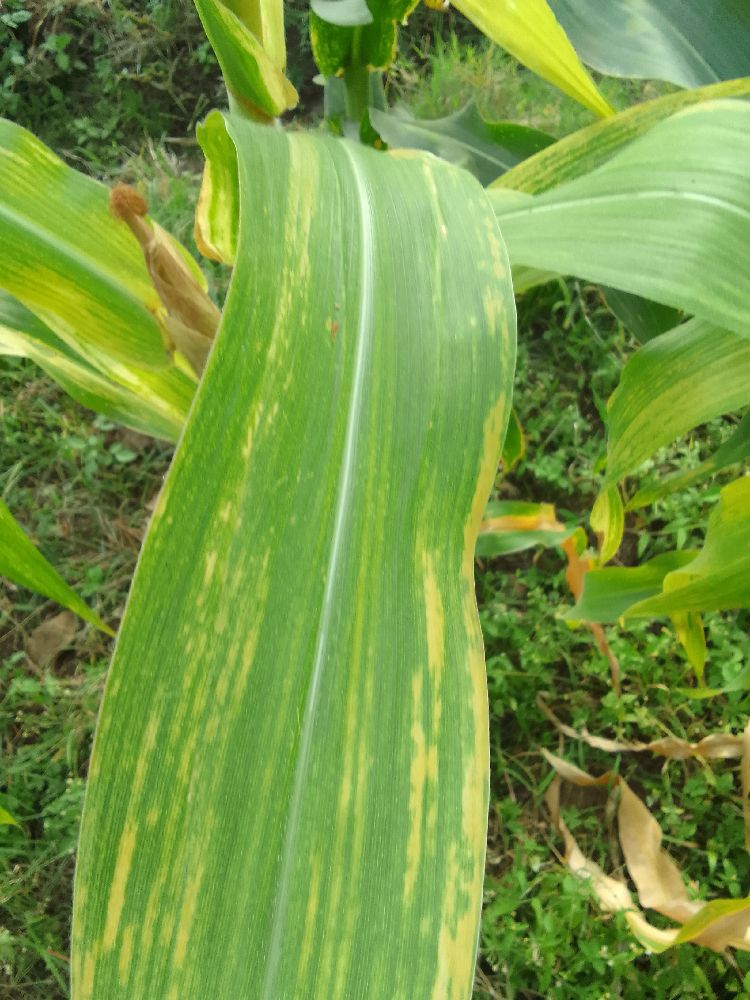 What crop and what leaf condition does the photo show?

maize, maize lethal necrosis
